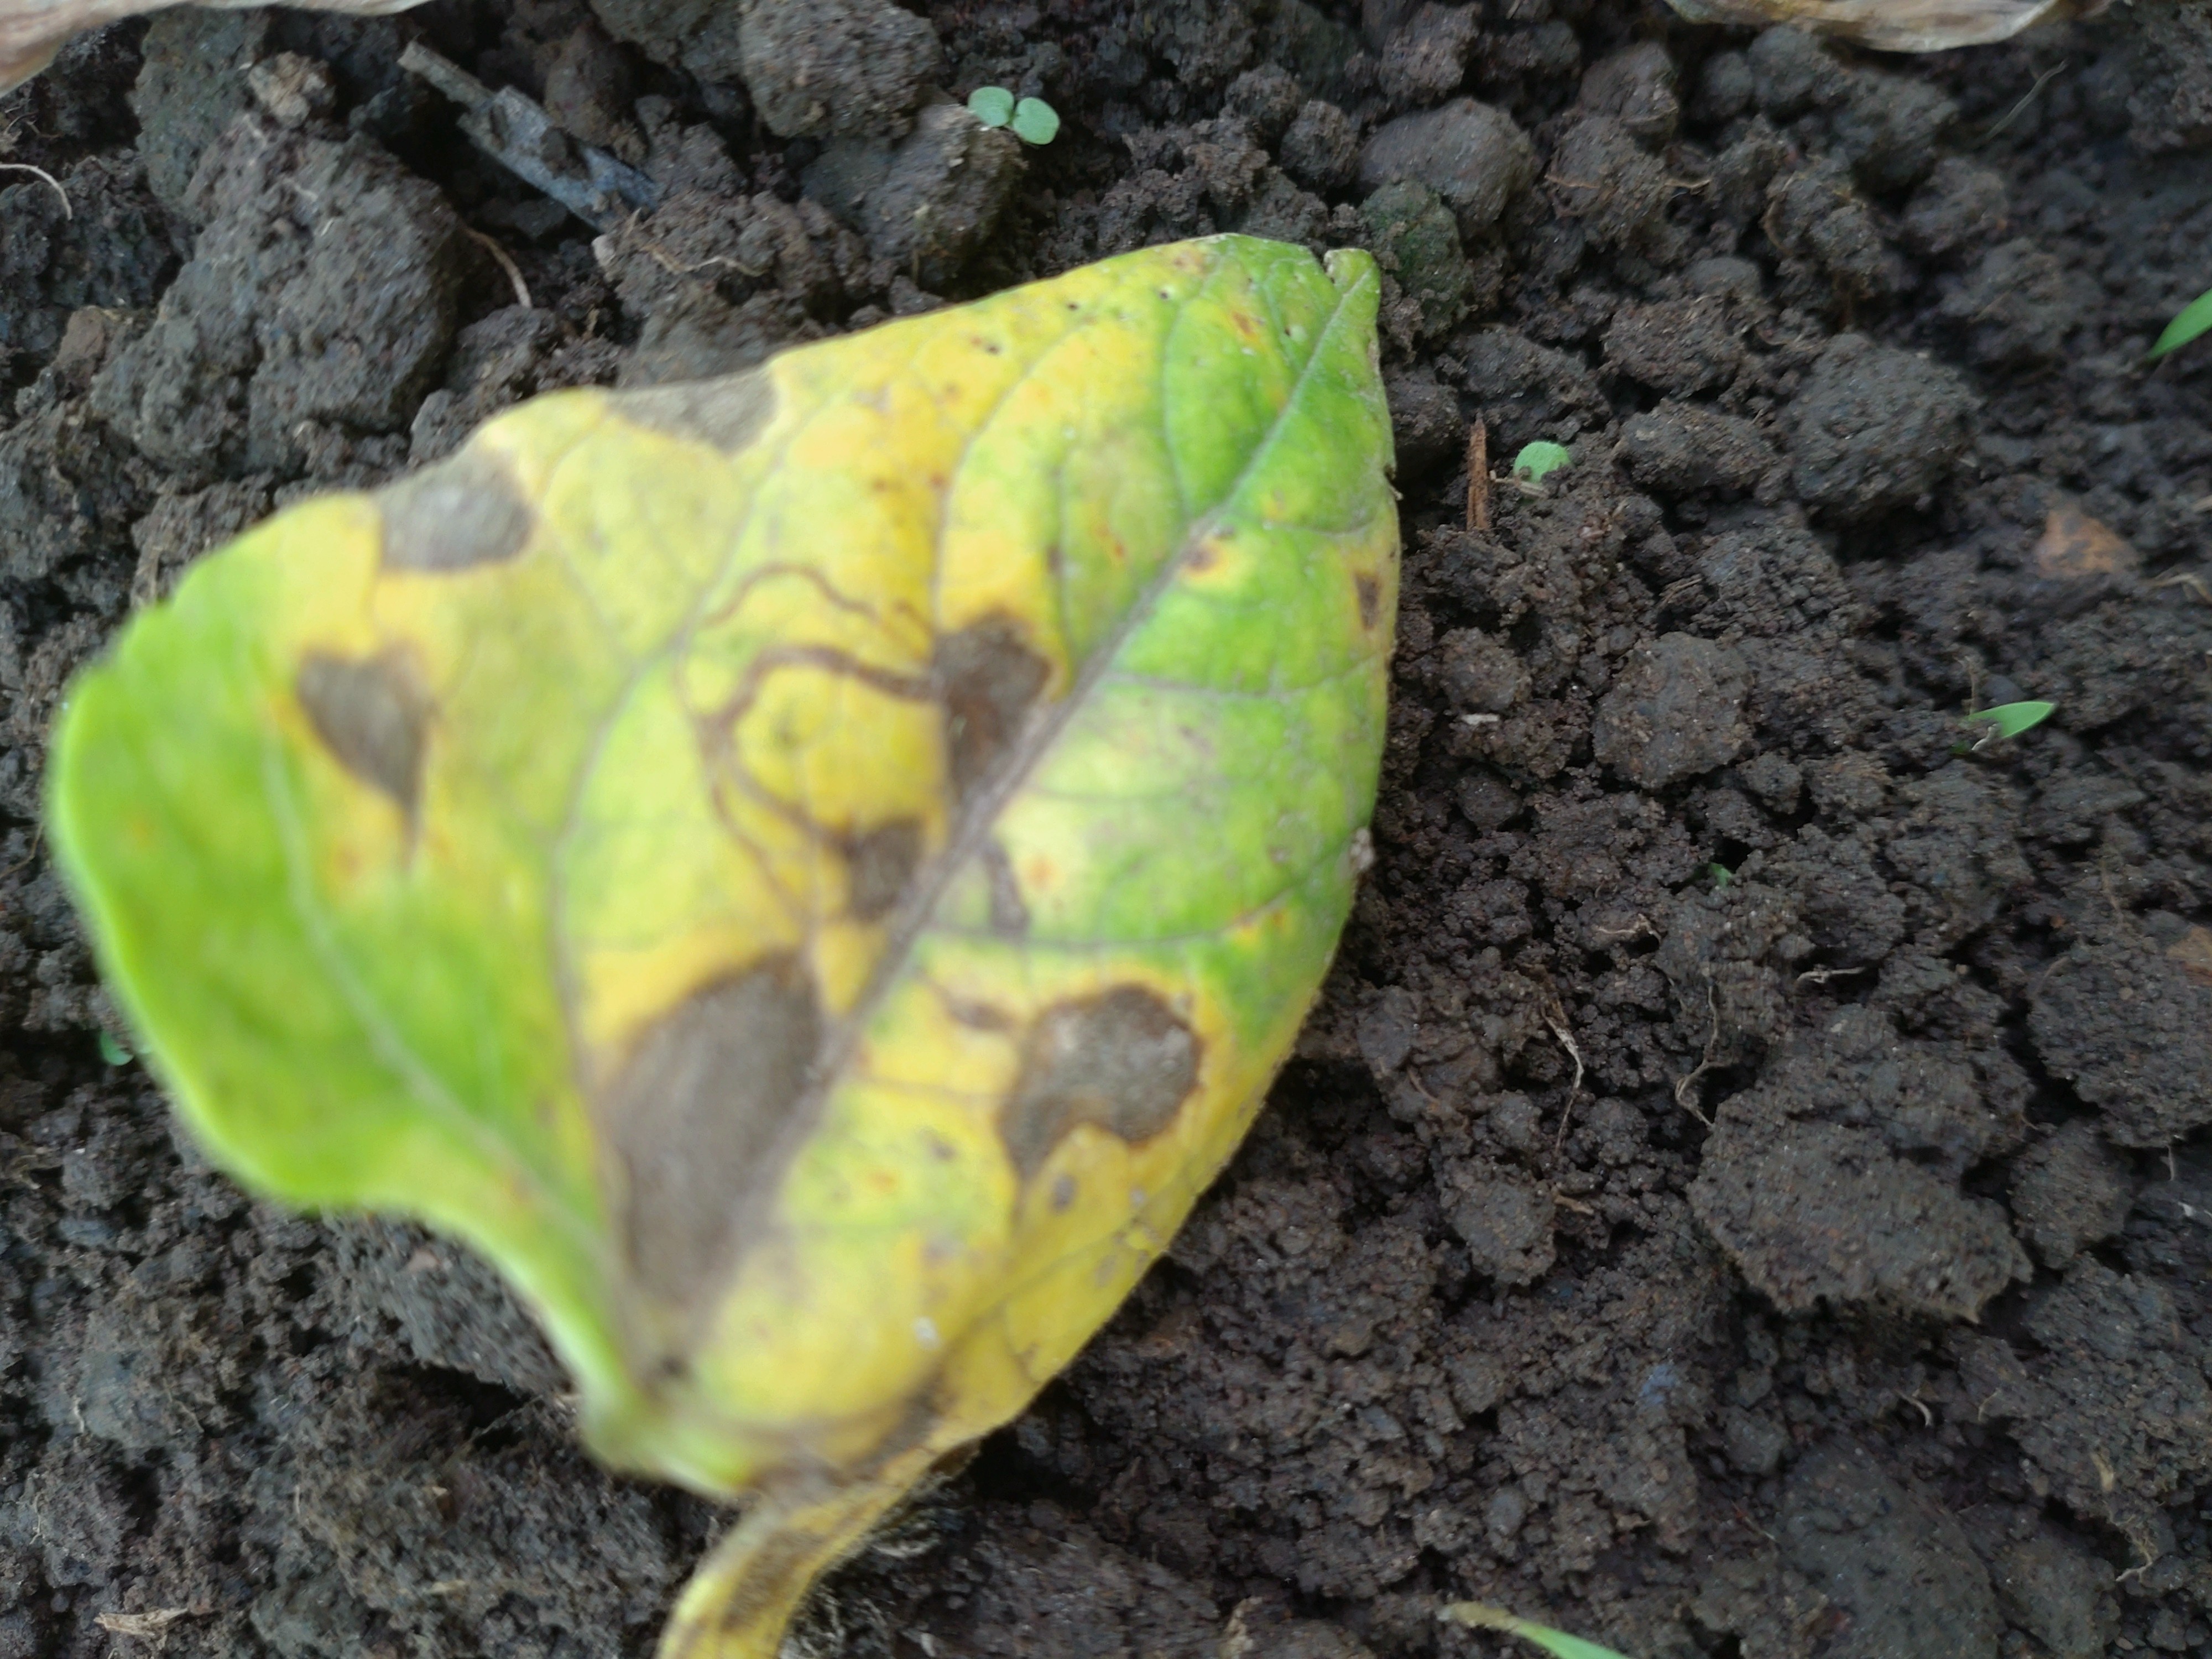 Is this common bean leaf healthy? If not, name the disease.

anthracnose
